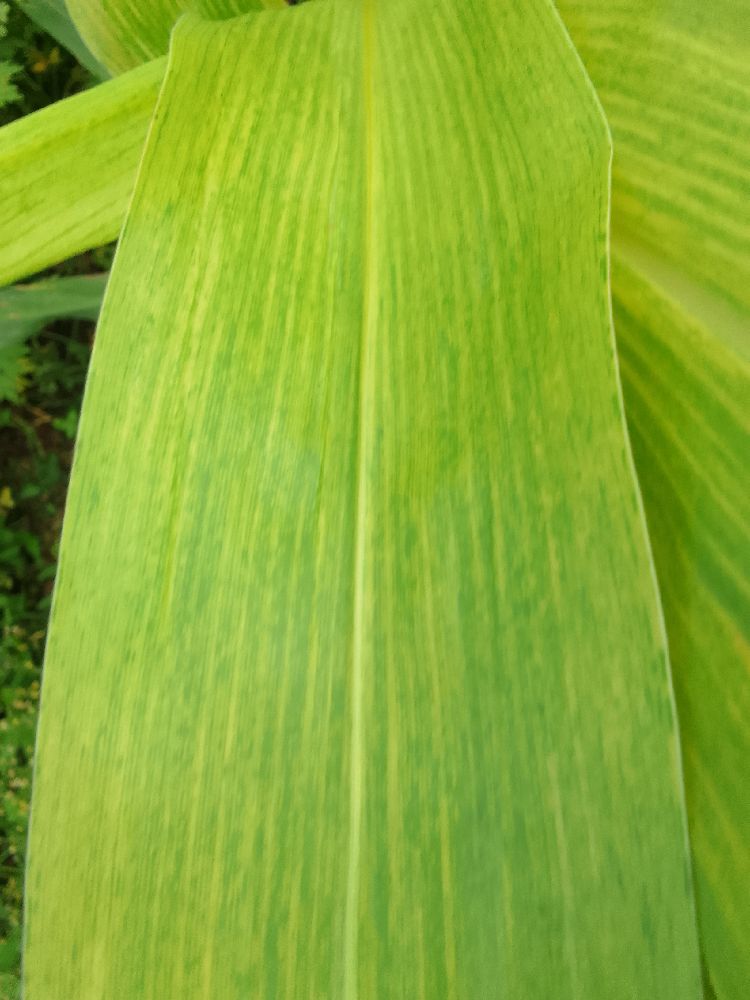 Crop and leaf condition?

maize, maize lethal necrosis
